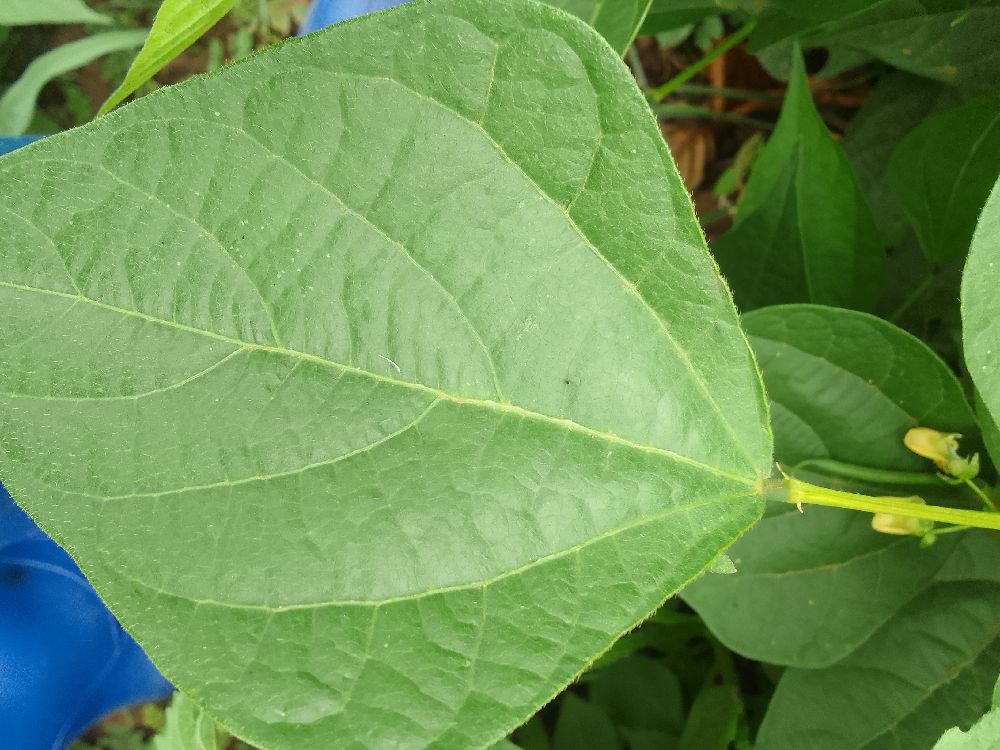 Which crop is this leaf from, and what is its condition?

common bean, healthy
